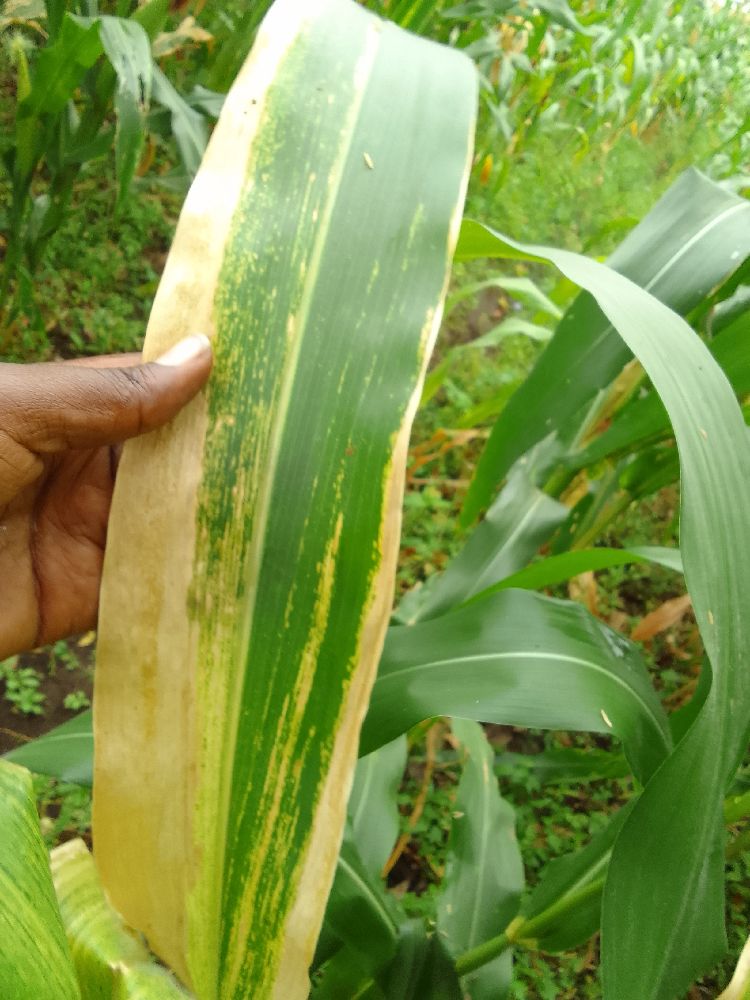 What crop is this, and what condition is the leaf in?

maize, maize lethal necrosis
